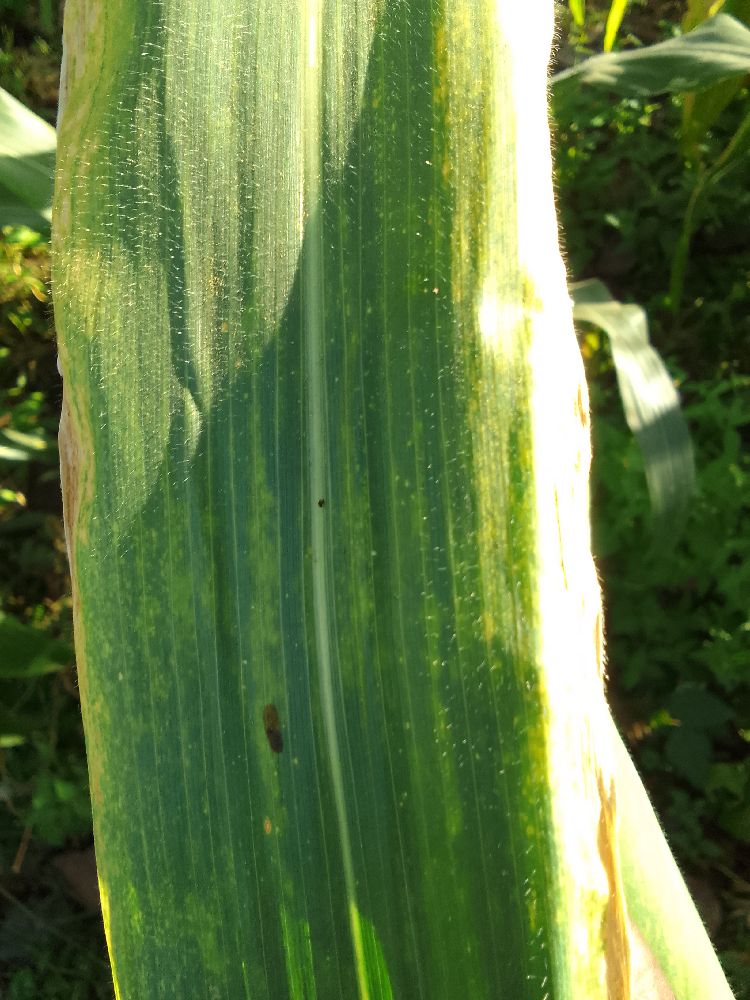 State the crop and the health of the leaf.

maize, maize lethal necrosis
